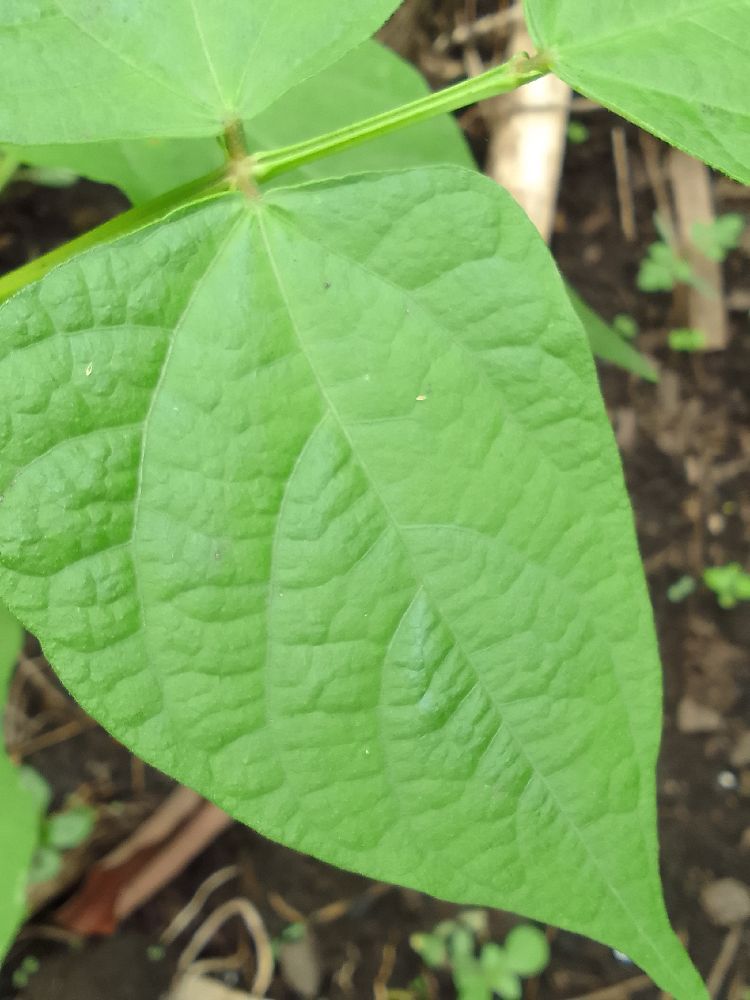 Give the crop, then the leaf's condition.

common bean, healthy
